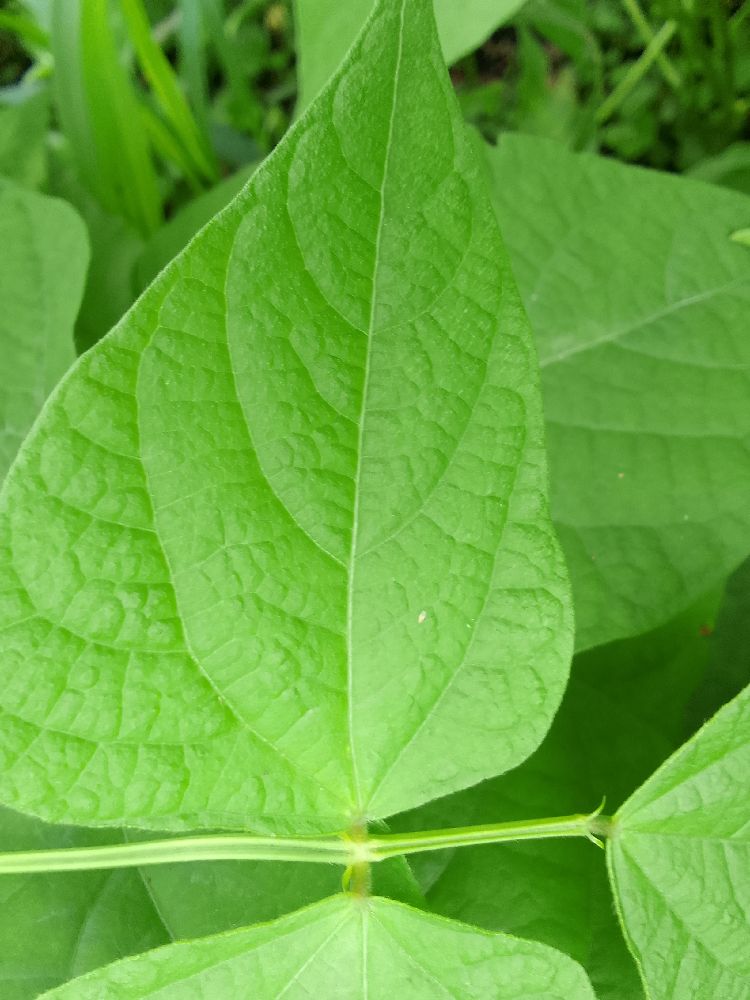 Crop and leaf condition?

common bean, healthy
